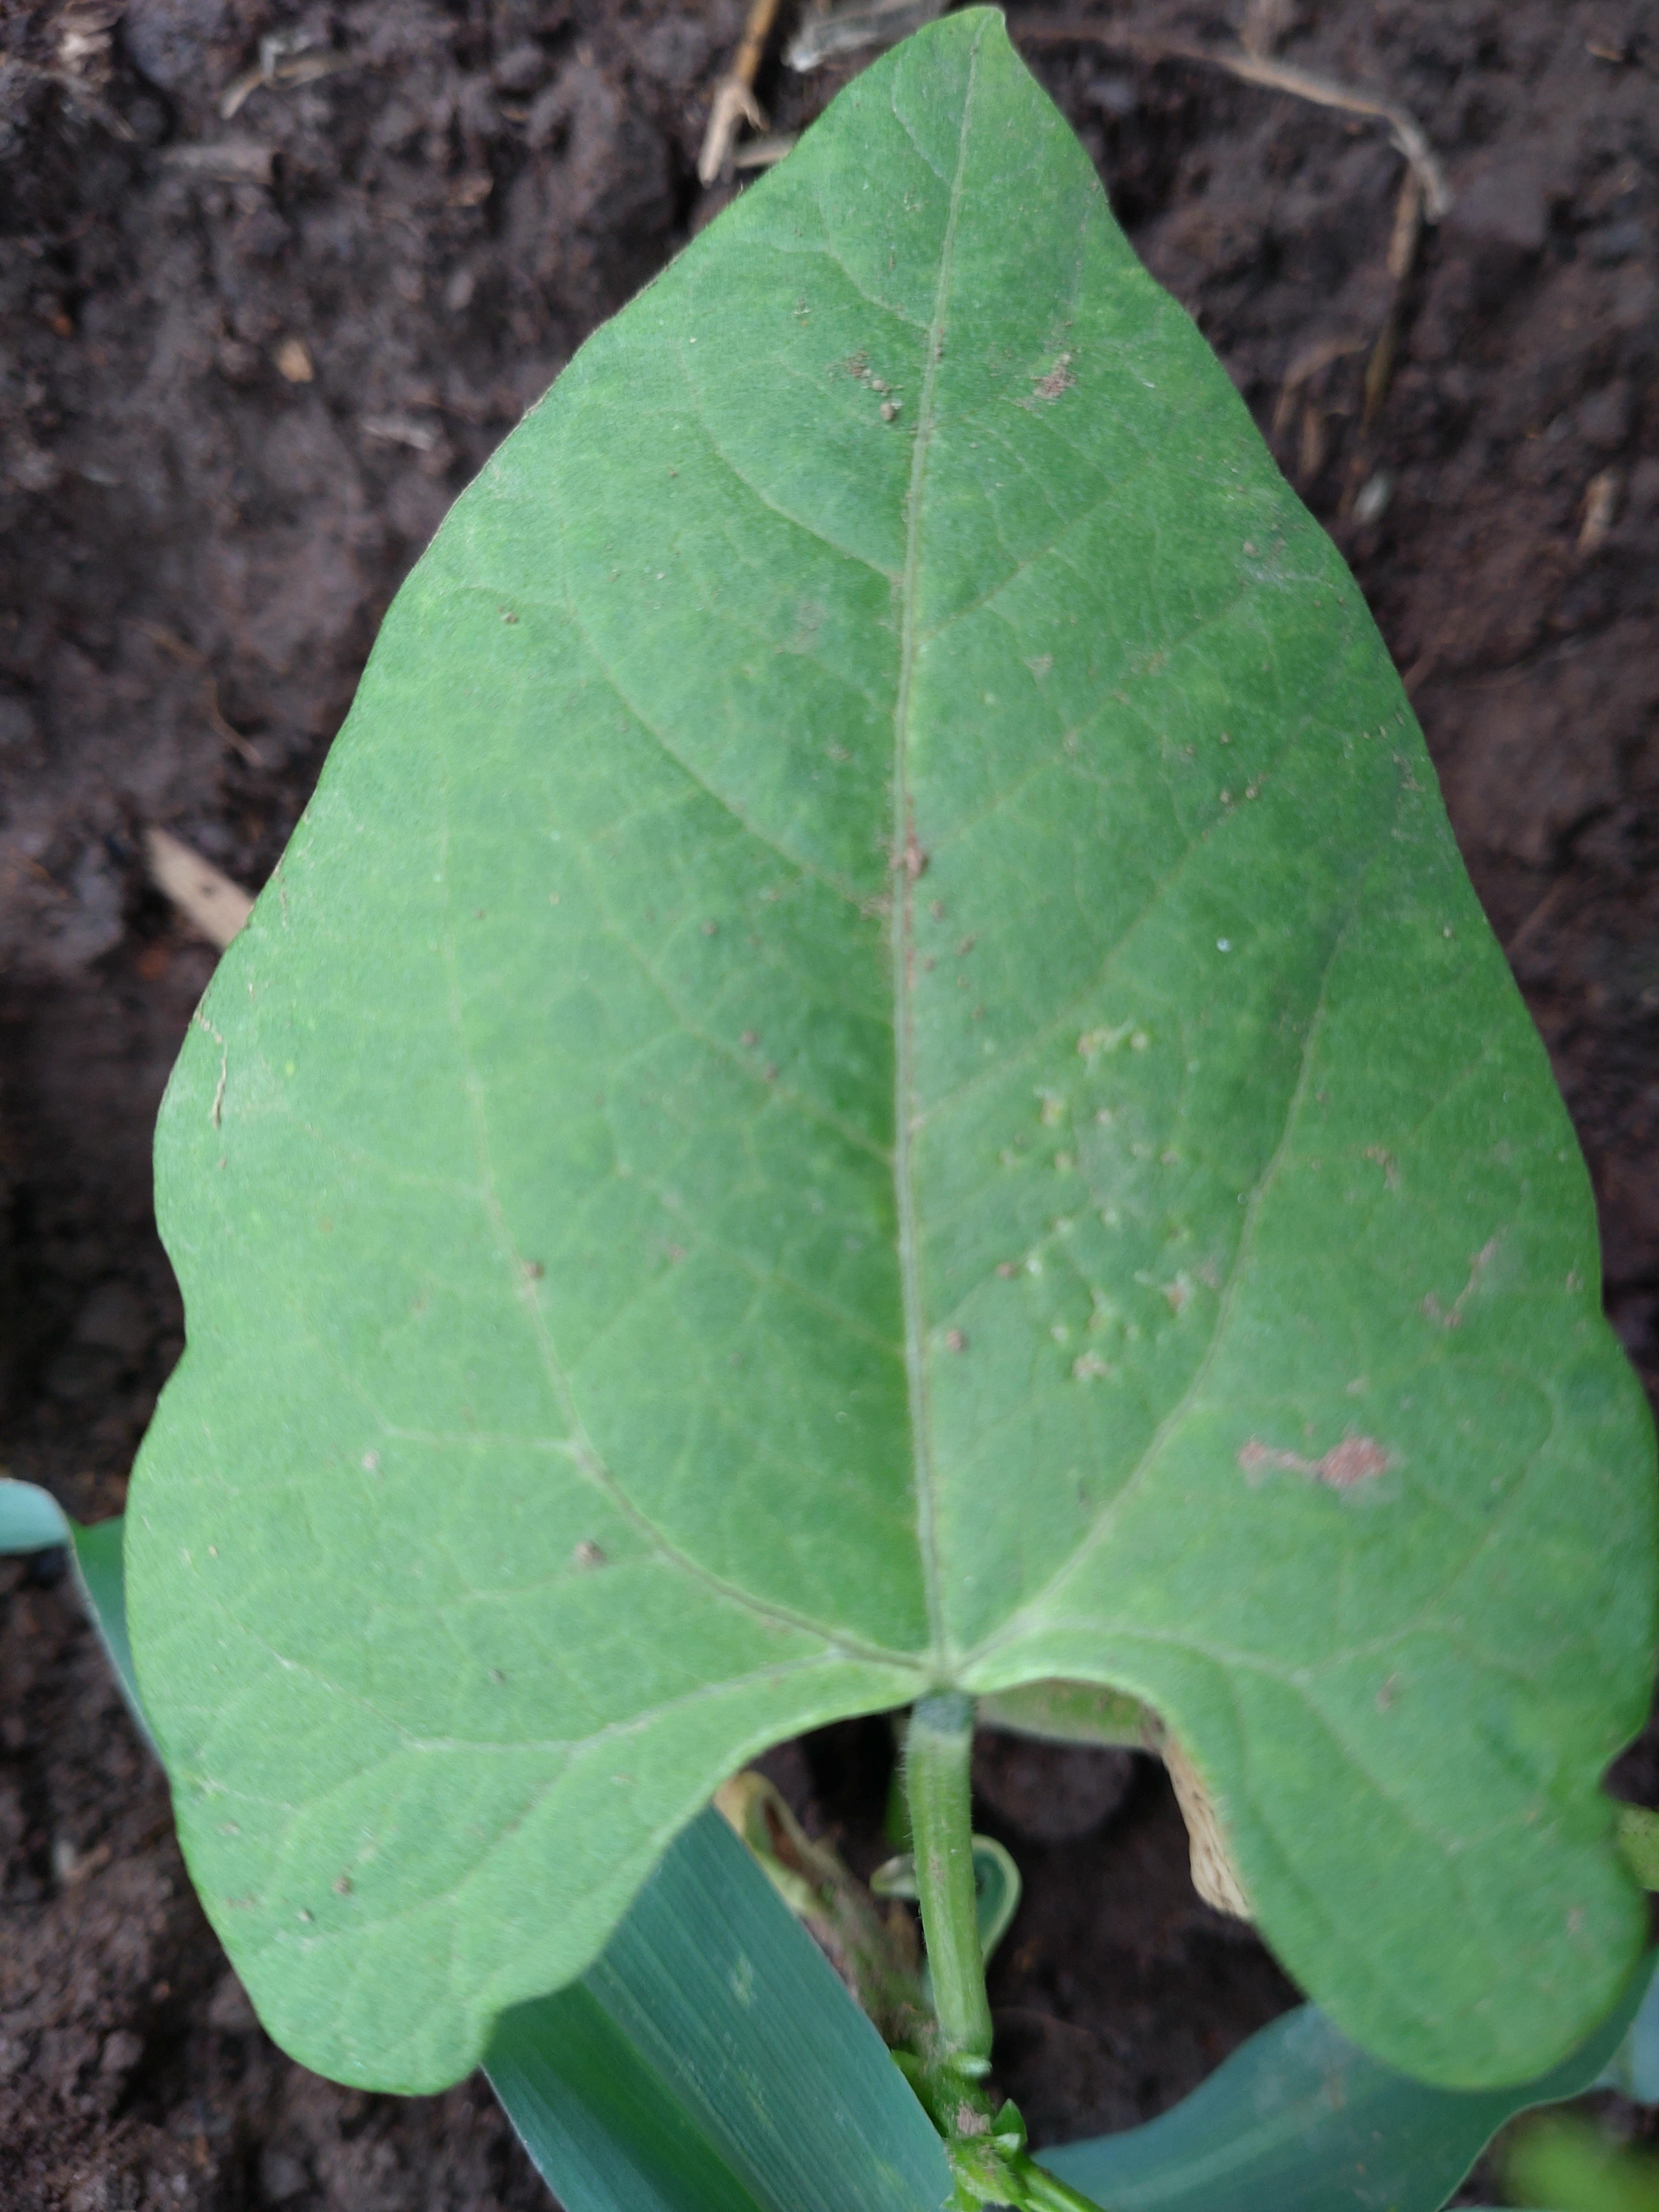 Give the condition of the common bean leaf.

healthy
